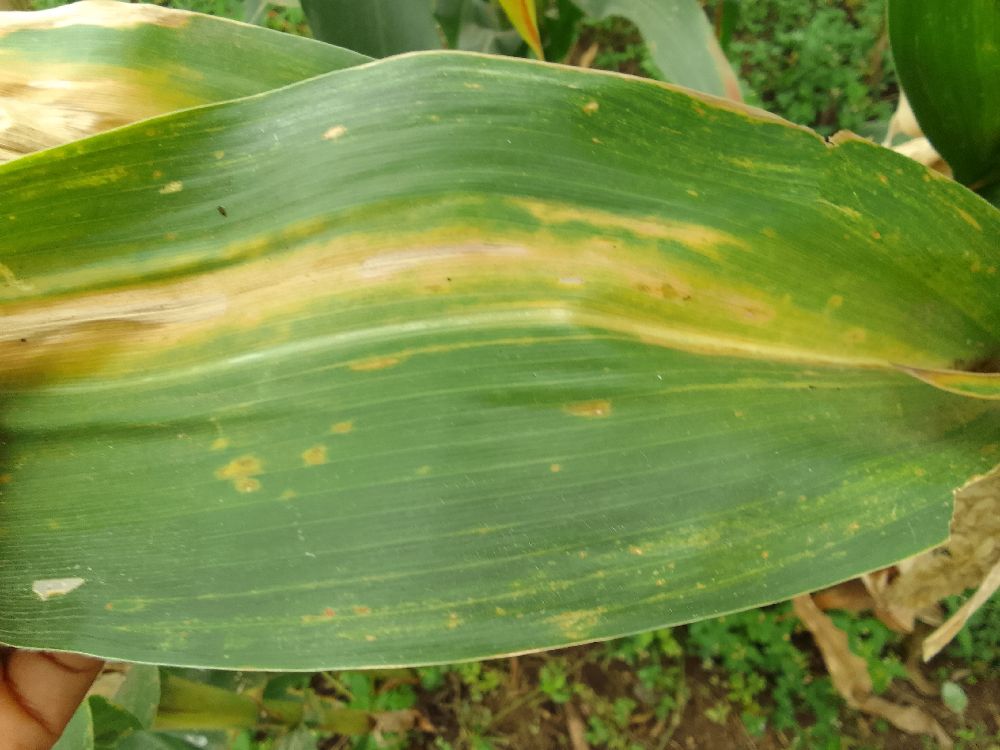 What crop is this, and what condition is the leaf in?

maize, maize lethal necrosis
